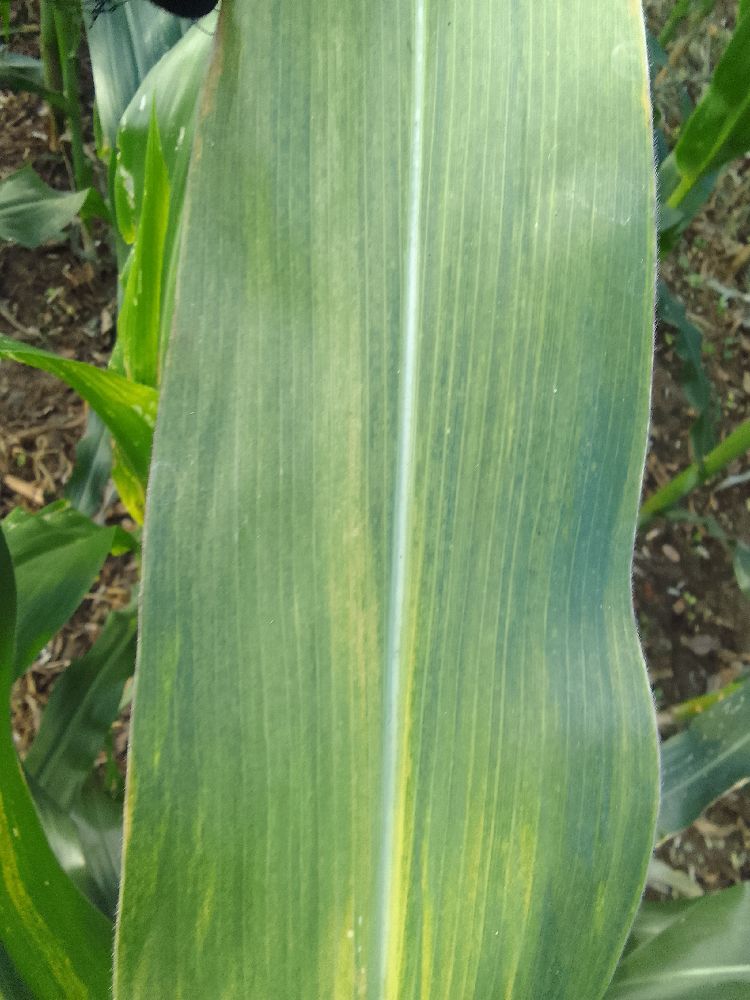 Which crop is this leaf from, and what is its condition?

maize, maize lethal necrosis
